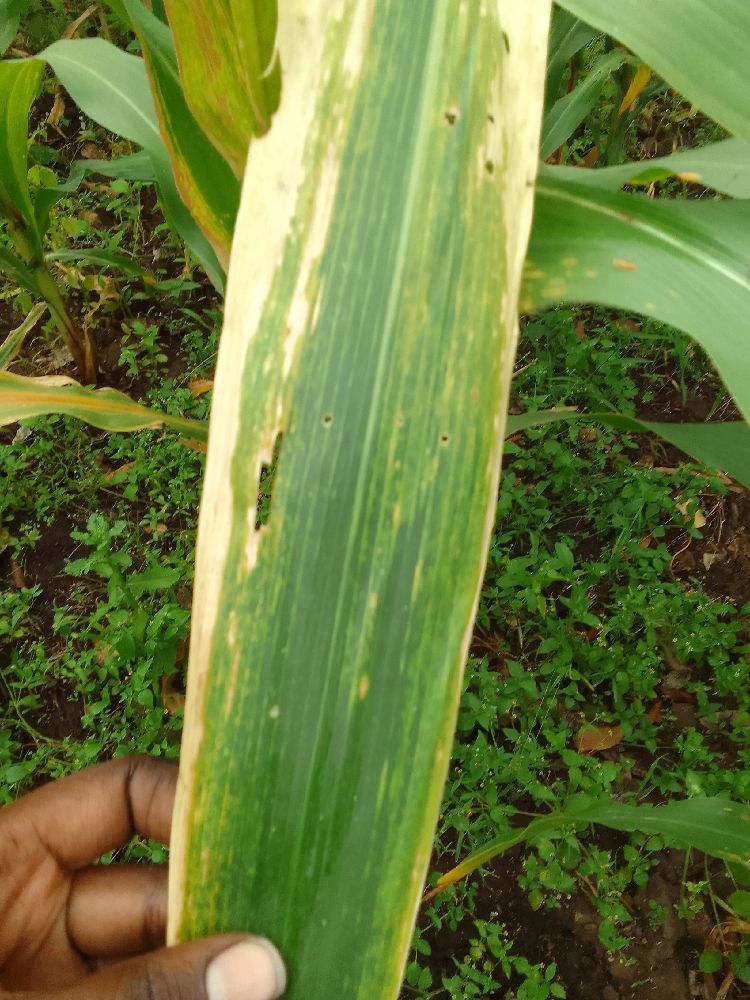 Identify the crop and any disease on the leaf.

maize, maize lethal necrosis
